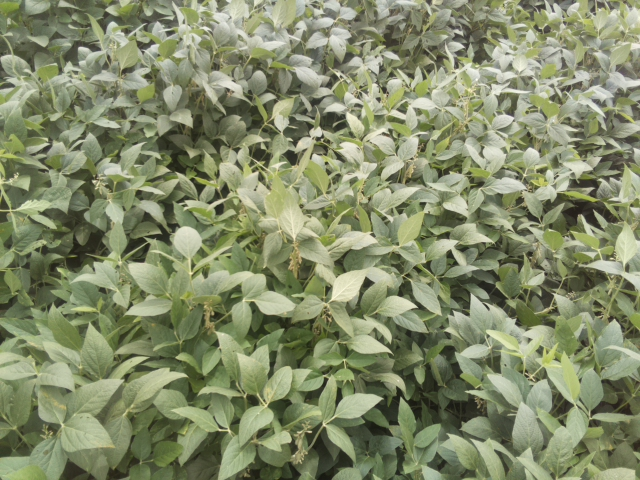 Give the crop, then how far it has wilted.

soybean, leaflets folding inward at secondary pulvinus with no turgor loss in leaflets or petioles
